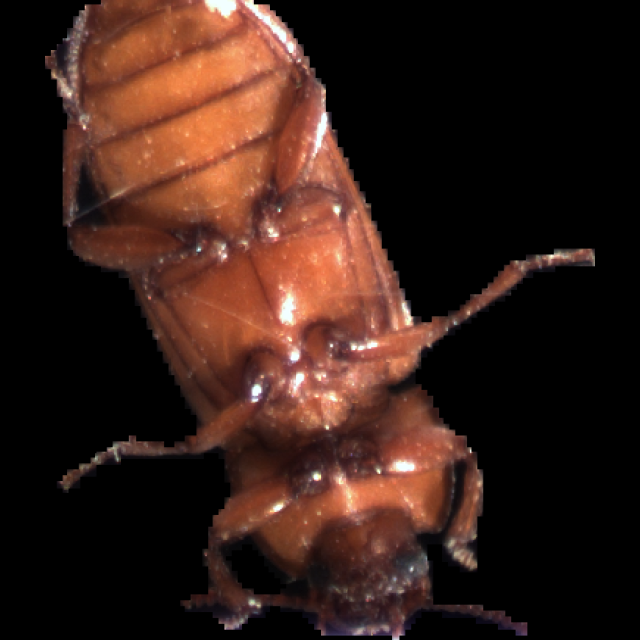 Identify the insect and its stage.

mealworm beetle
